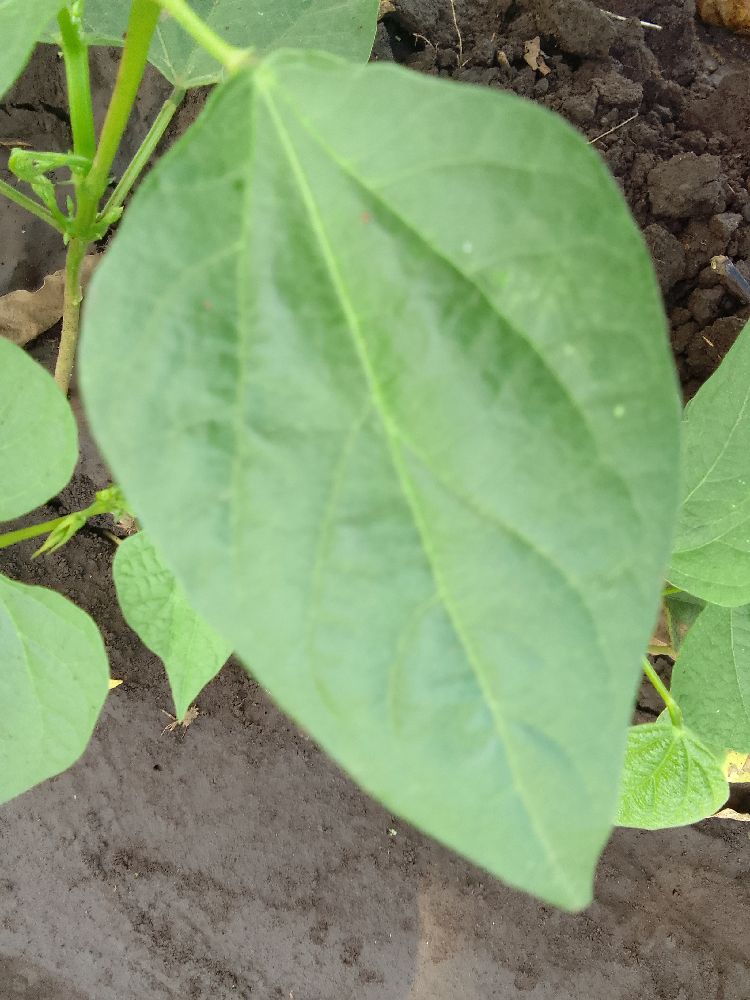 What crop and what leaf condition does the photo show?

common bean, healthy
